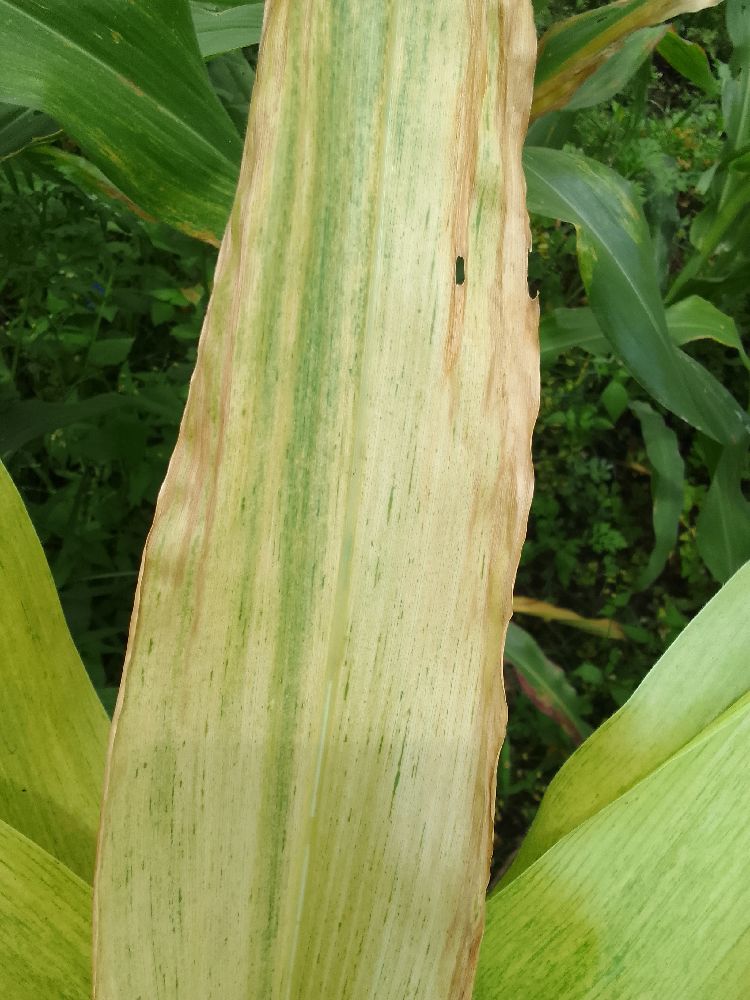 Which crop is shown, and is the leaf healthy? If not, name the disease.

maize, maize lethal necrosis
